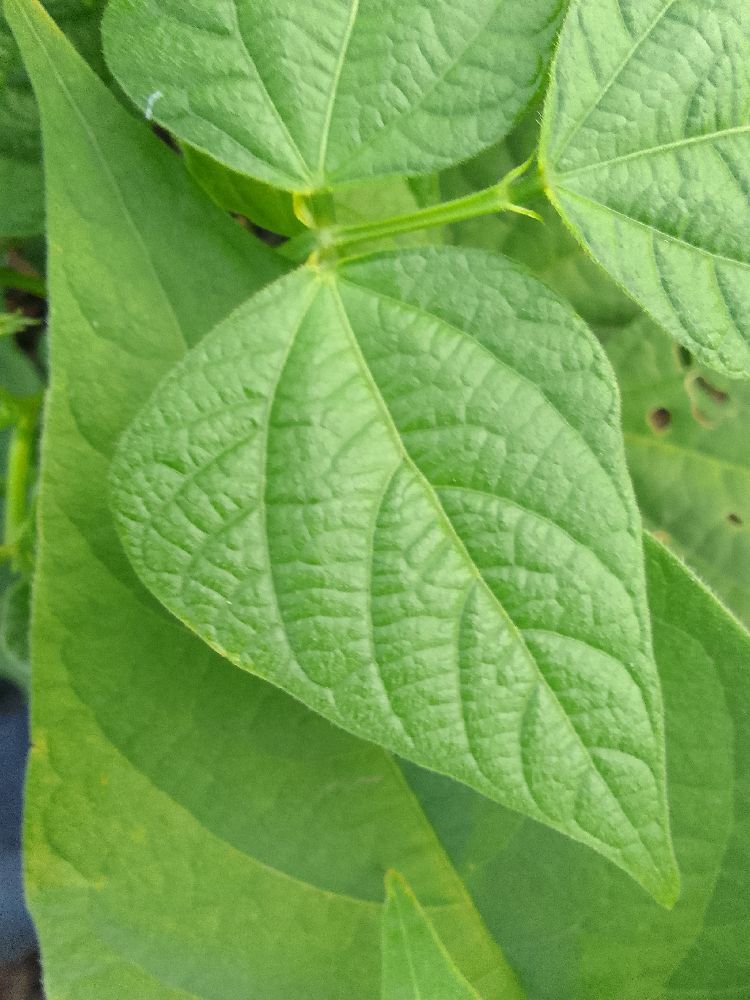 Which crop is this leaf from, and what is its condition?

common bean, healthy
